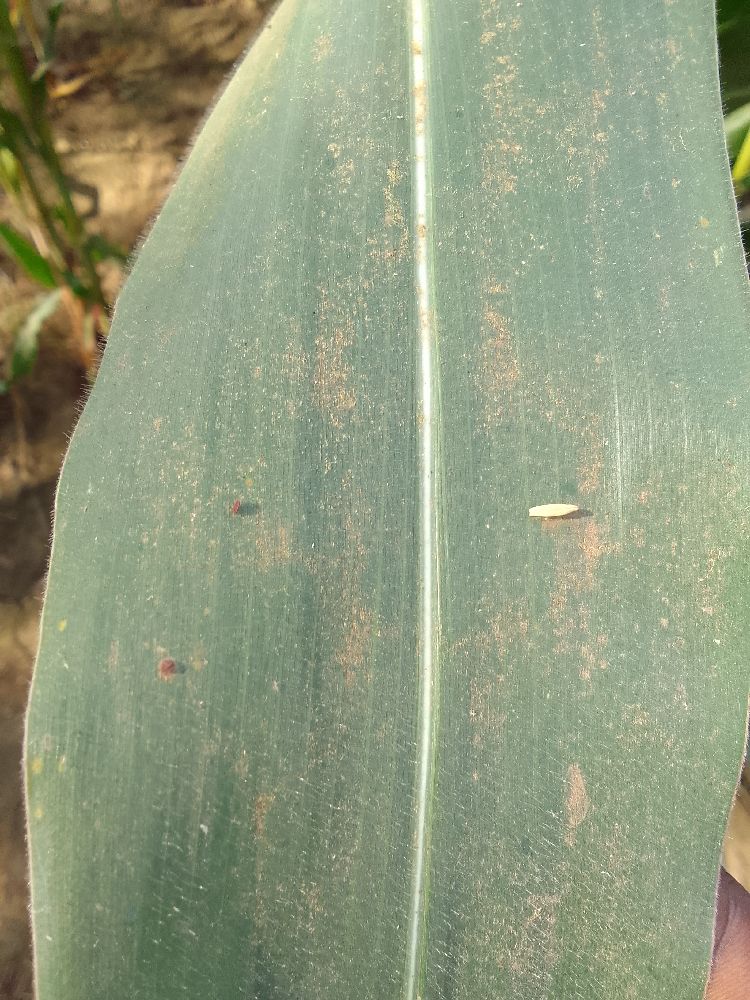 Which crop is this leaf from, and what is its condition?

maize, healthy
